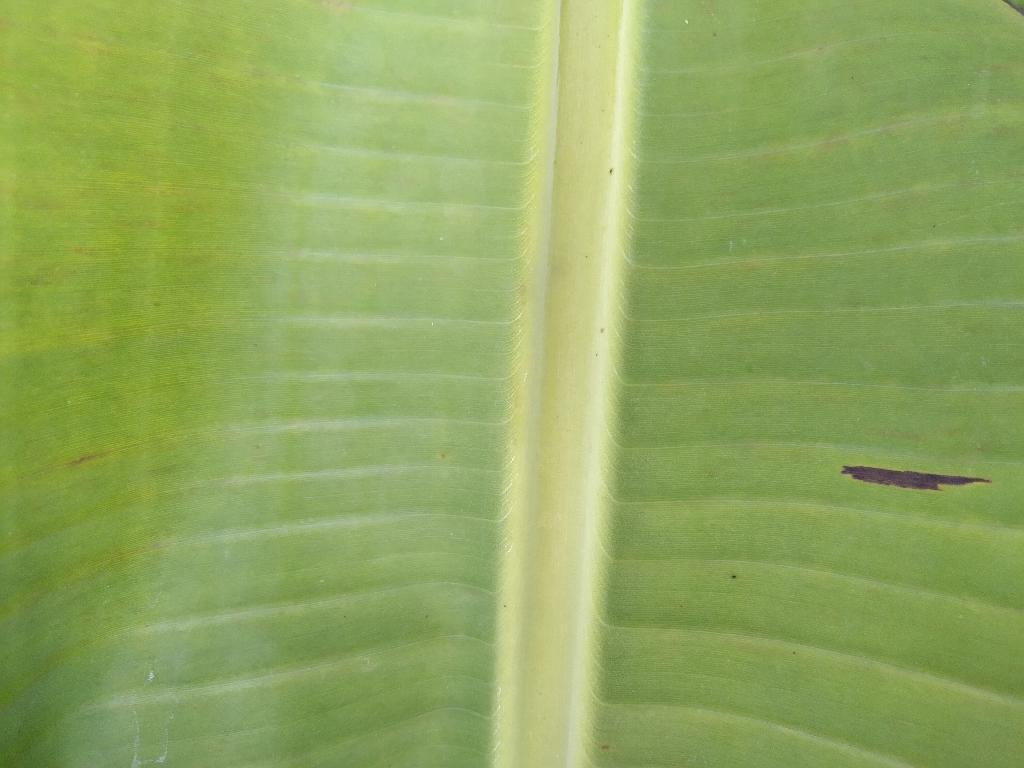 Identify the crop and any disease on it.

banana, healthy
